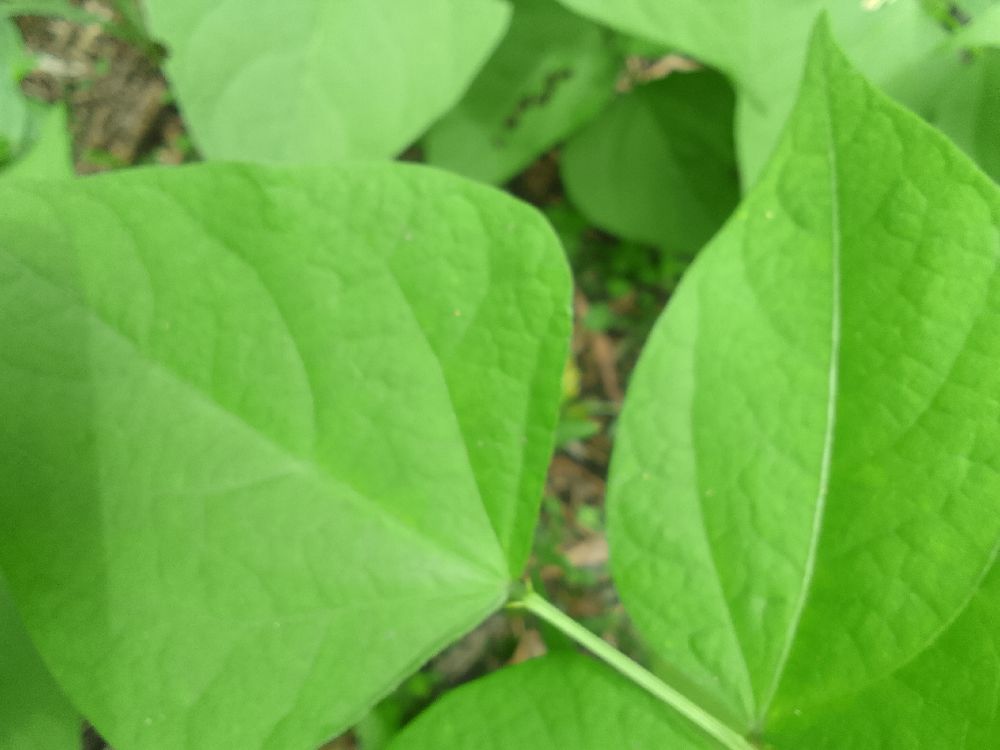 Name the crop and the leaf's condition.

common bean, healthy
